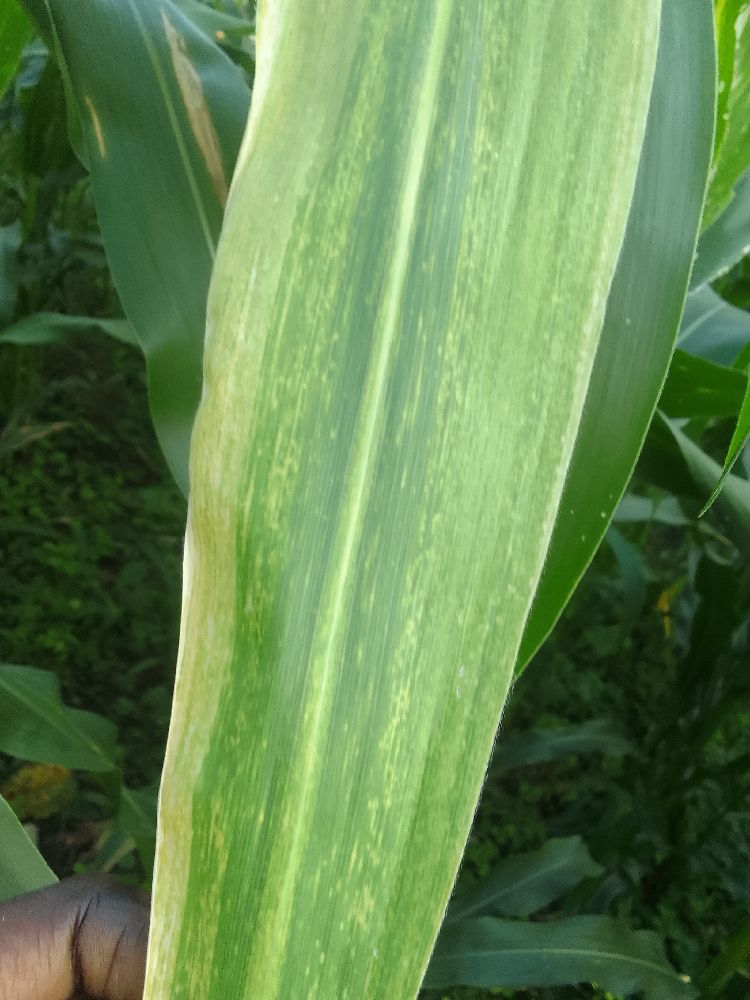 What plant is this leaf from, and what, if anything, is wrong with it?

maize, maize lethal necrosis
